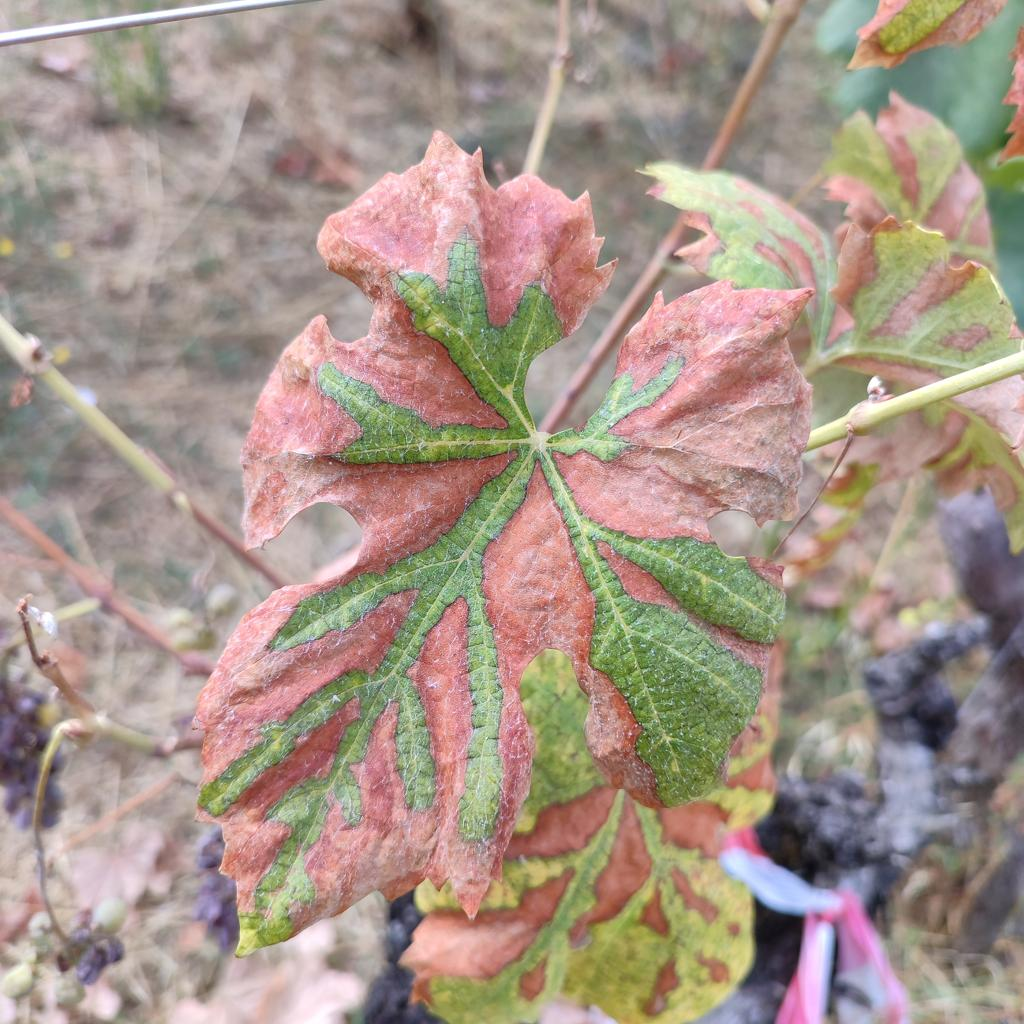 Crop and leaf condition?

grapevine, esca complex
